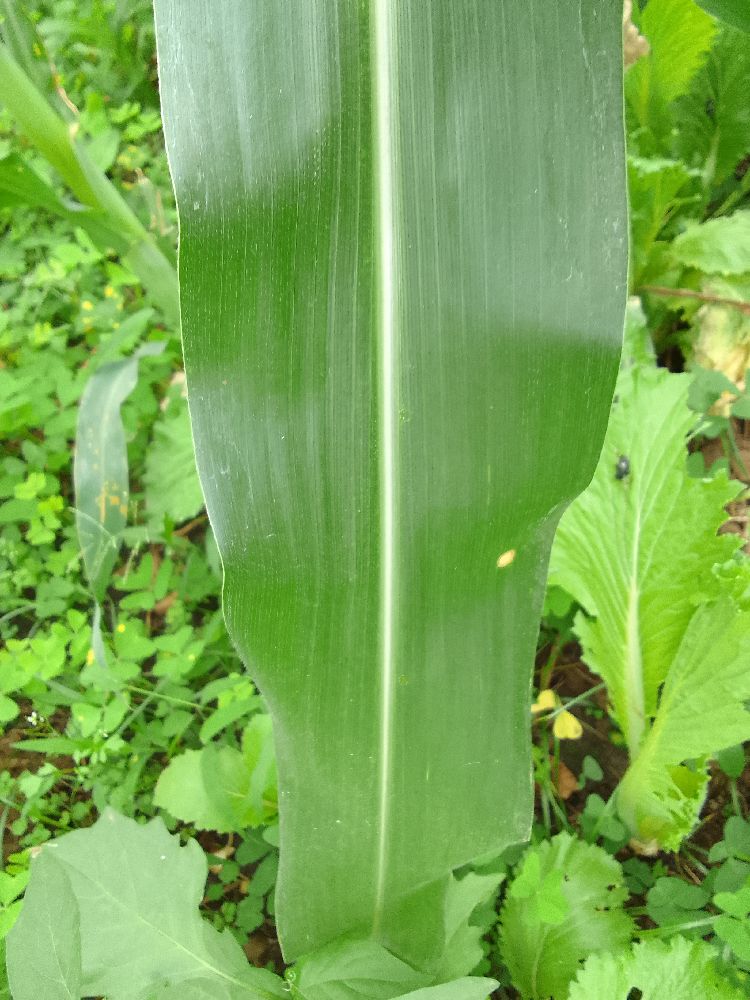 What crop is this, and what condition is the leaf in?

maize, healthy
